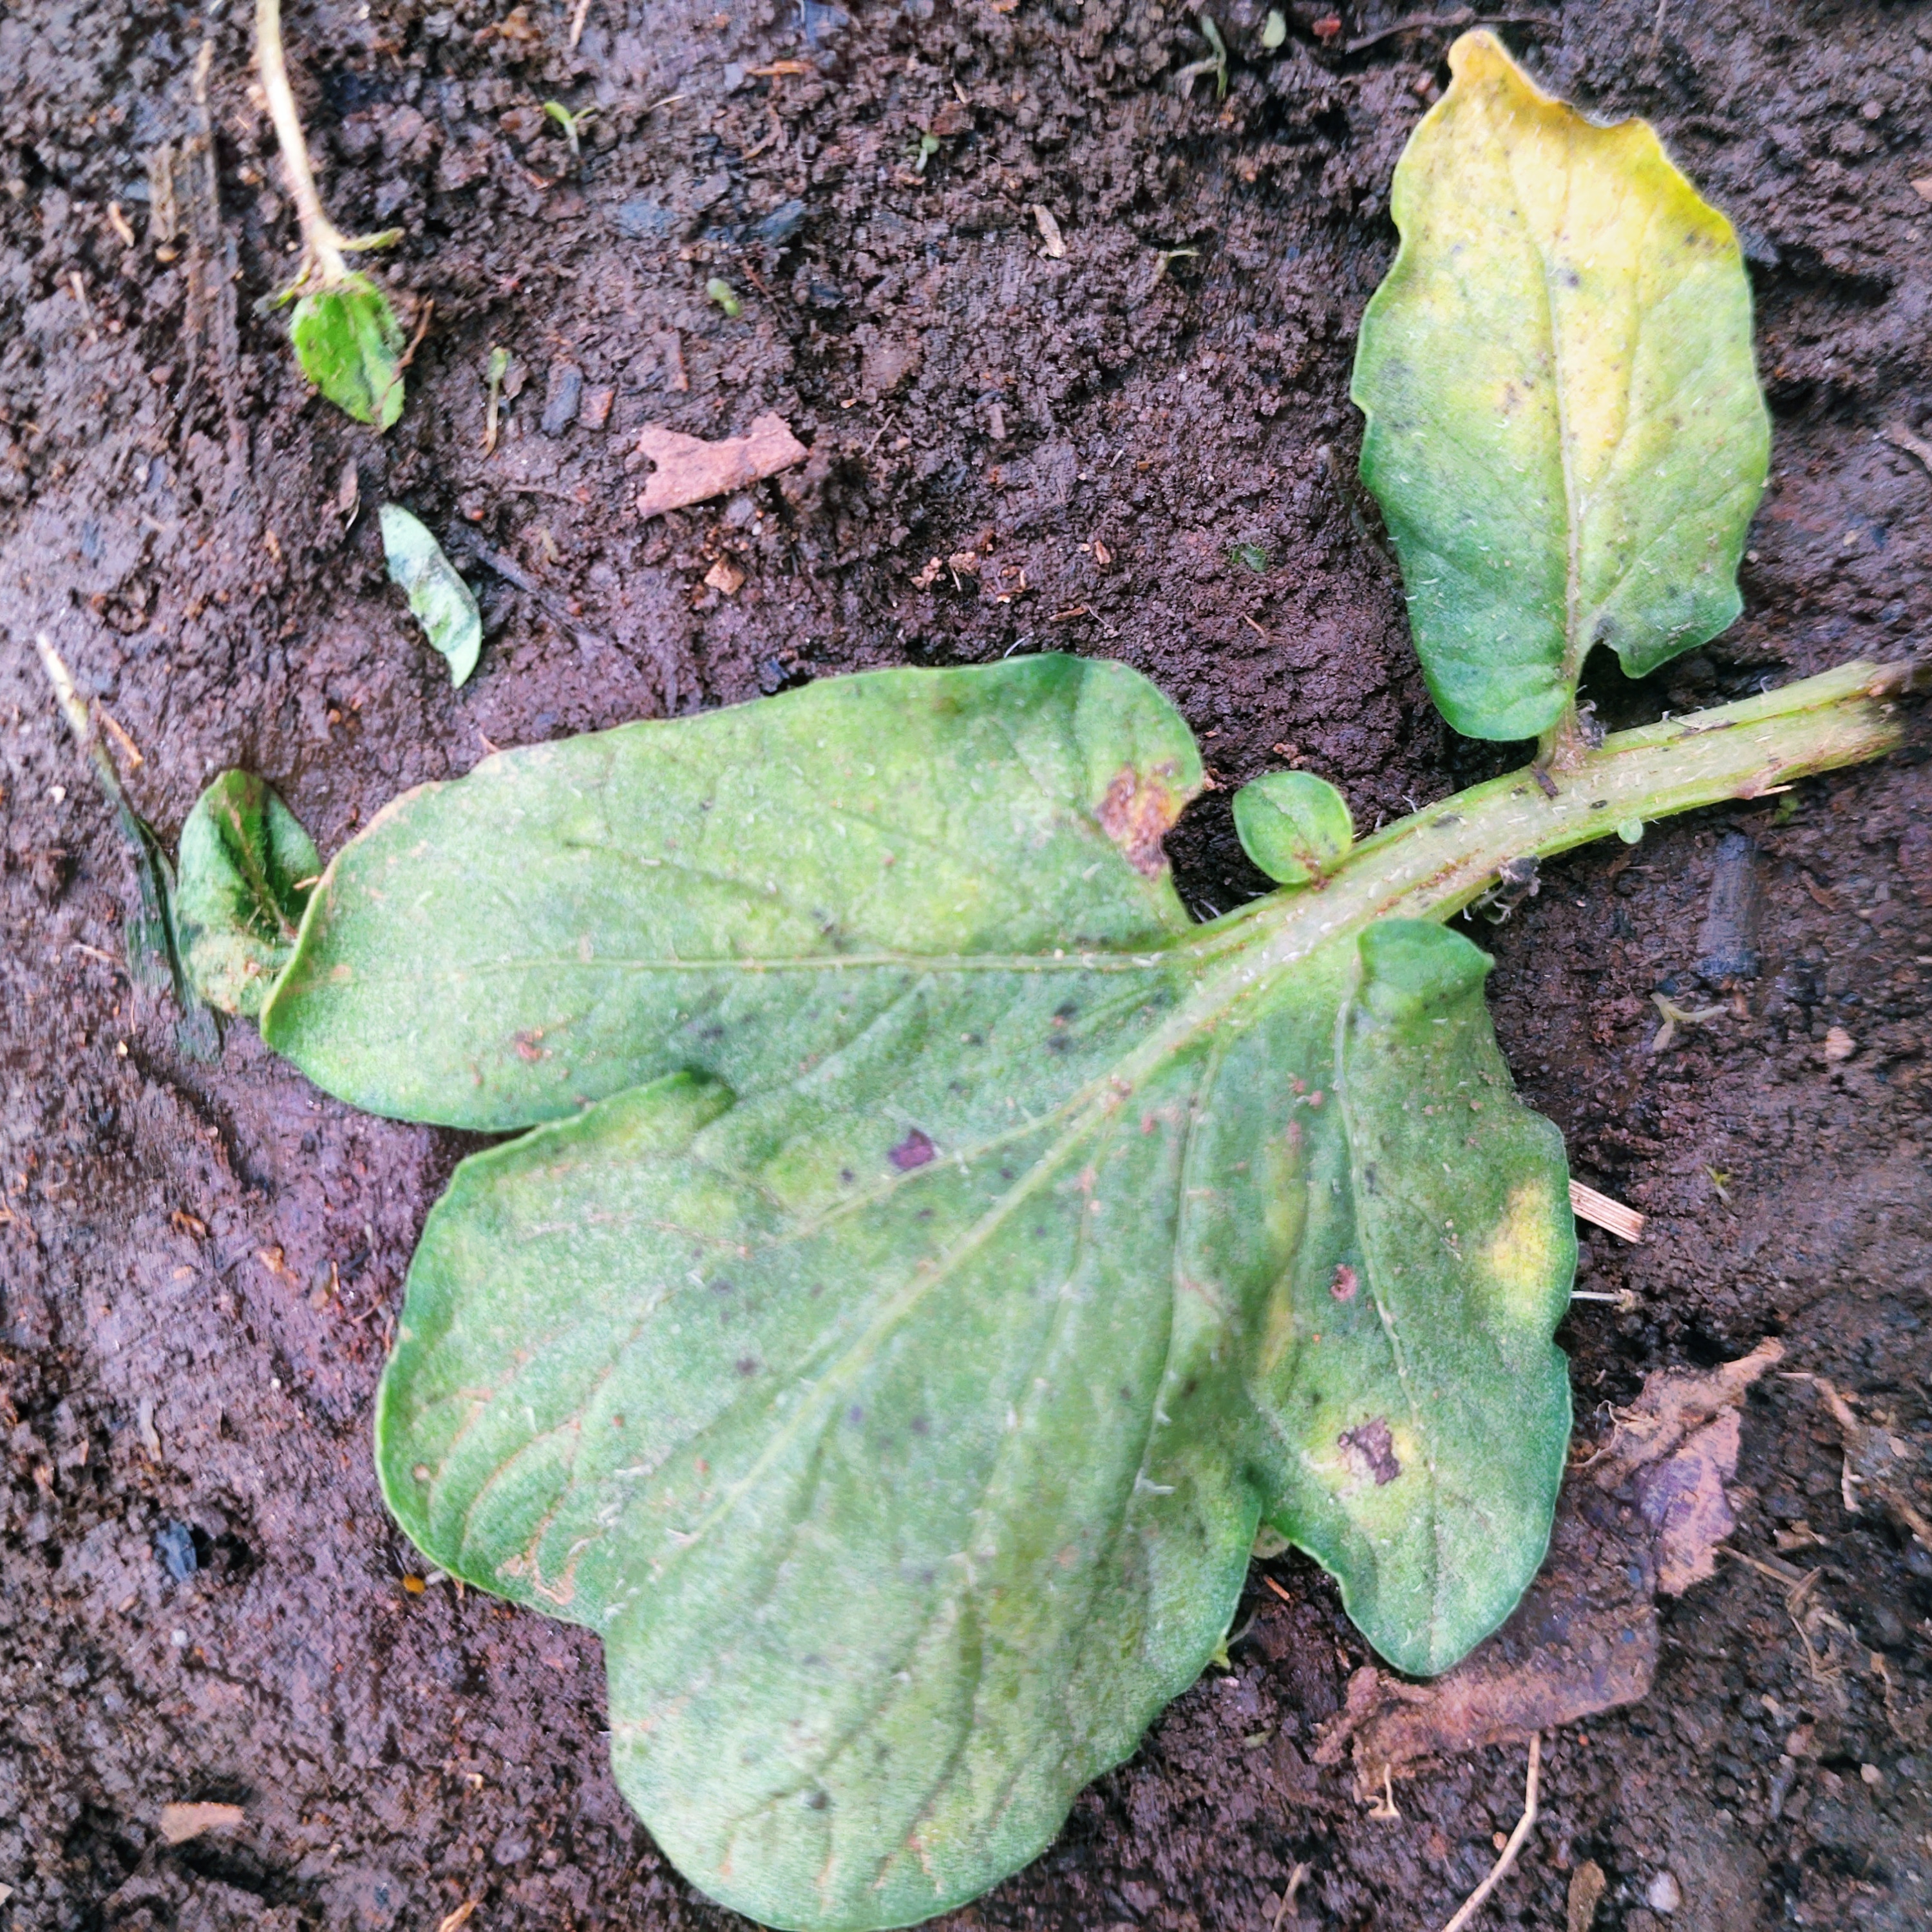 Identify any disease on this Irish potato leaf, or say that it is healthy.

late blight
